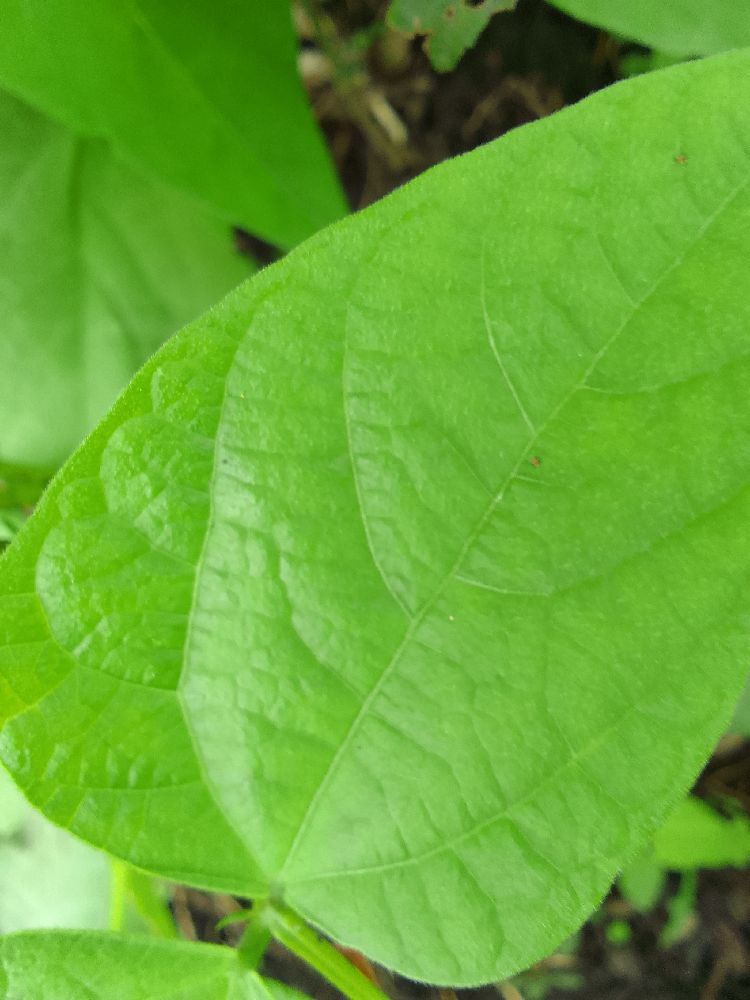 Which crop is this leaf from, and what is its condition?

common bean, healthy
